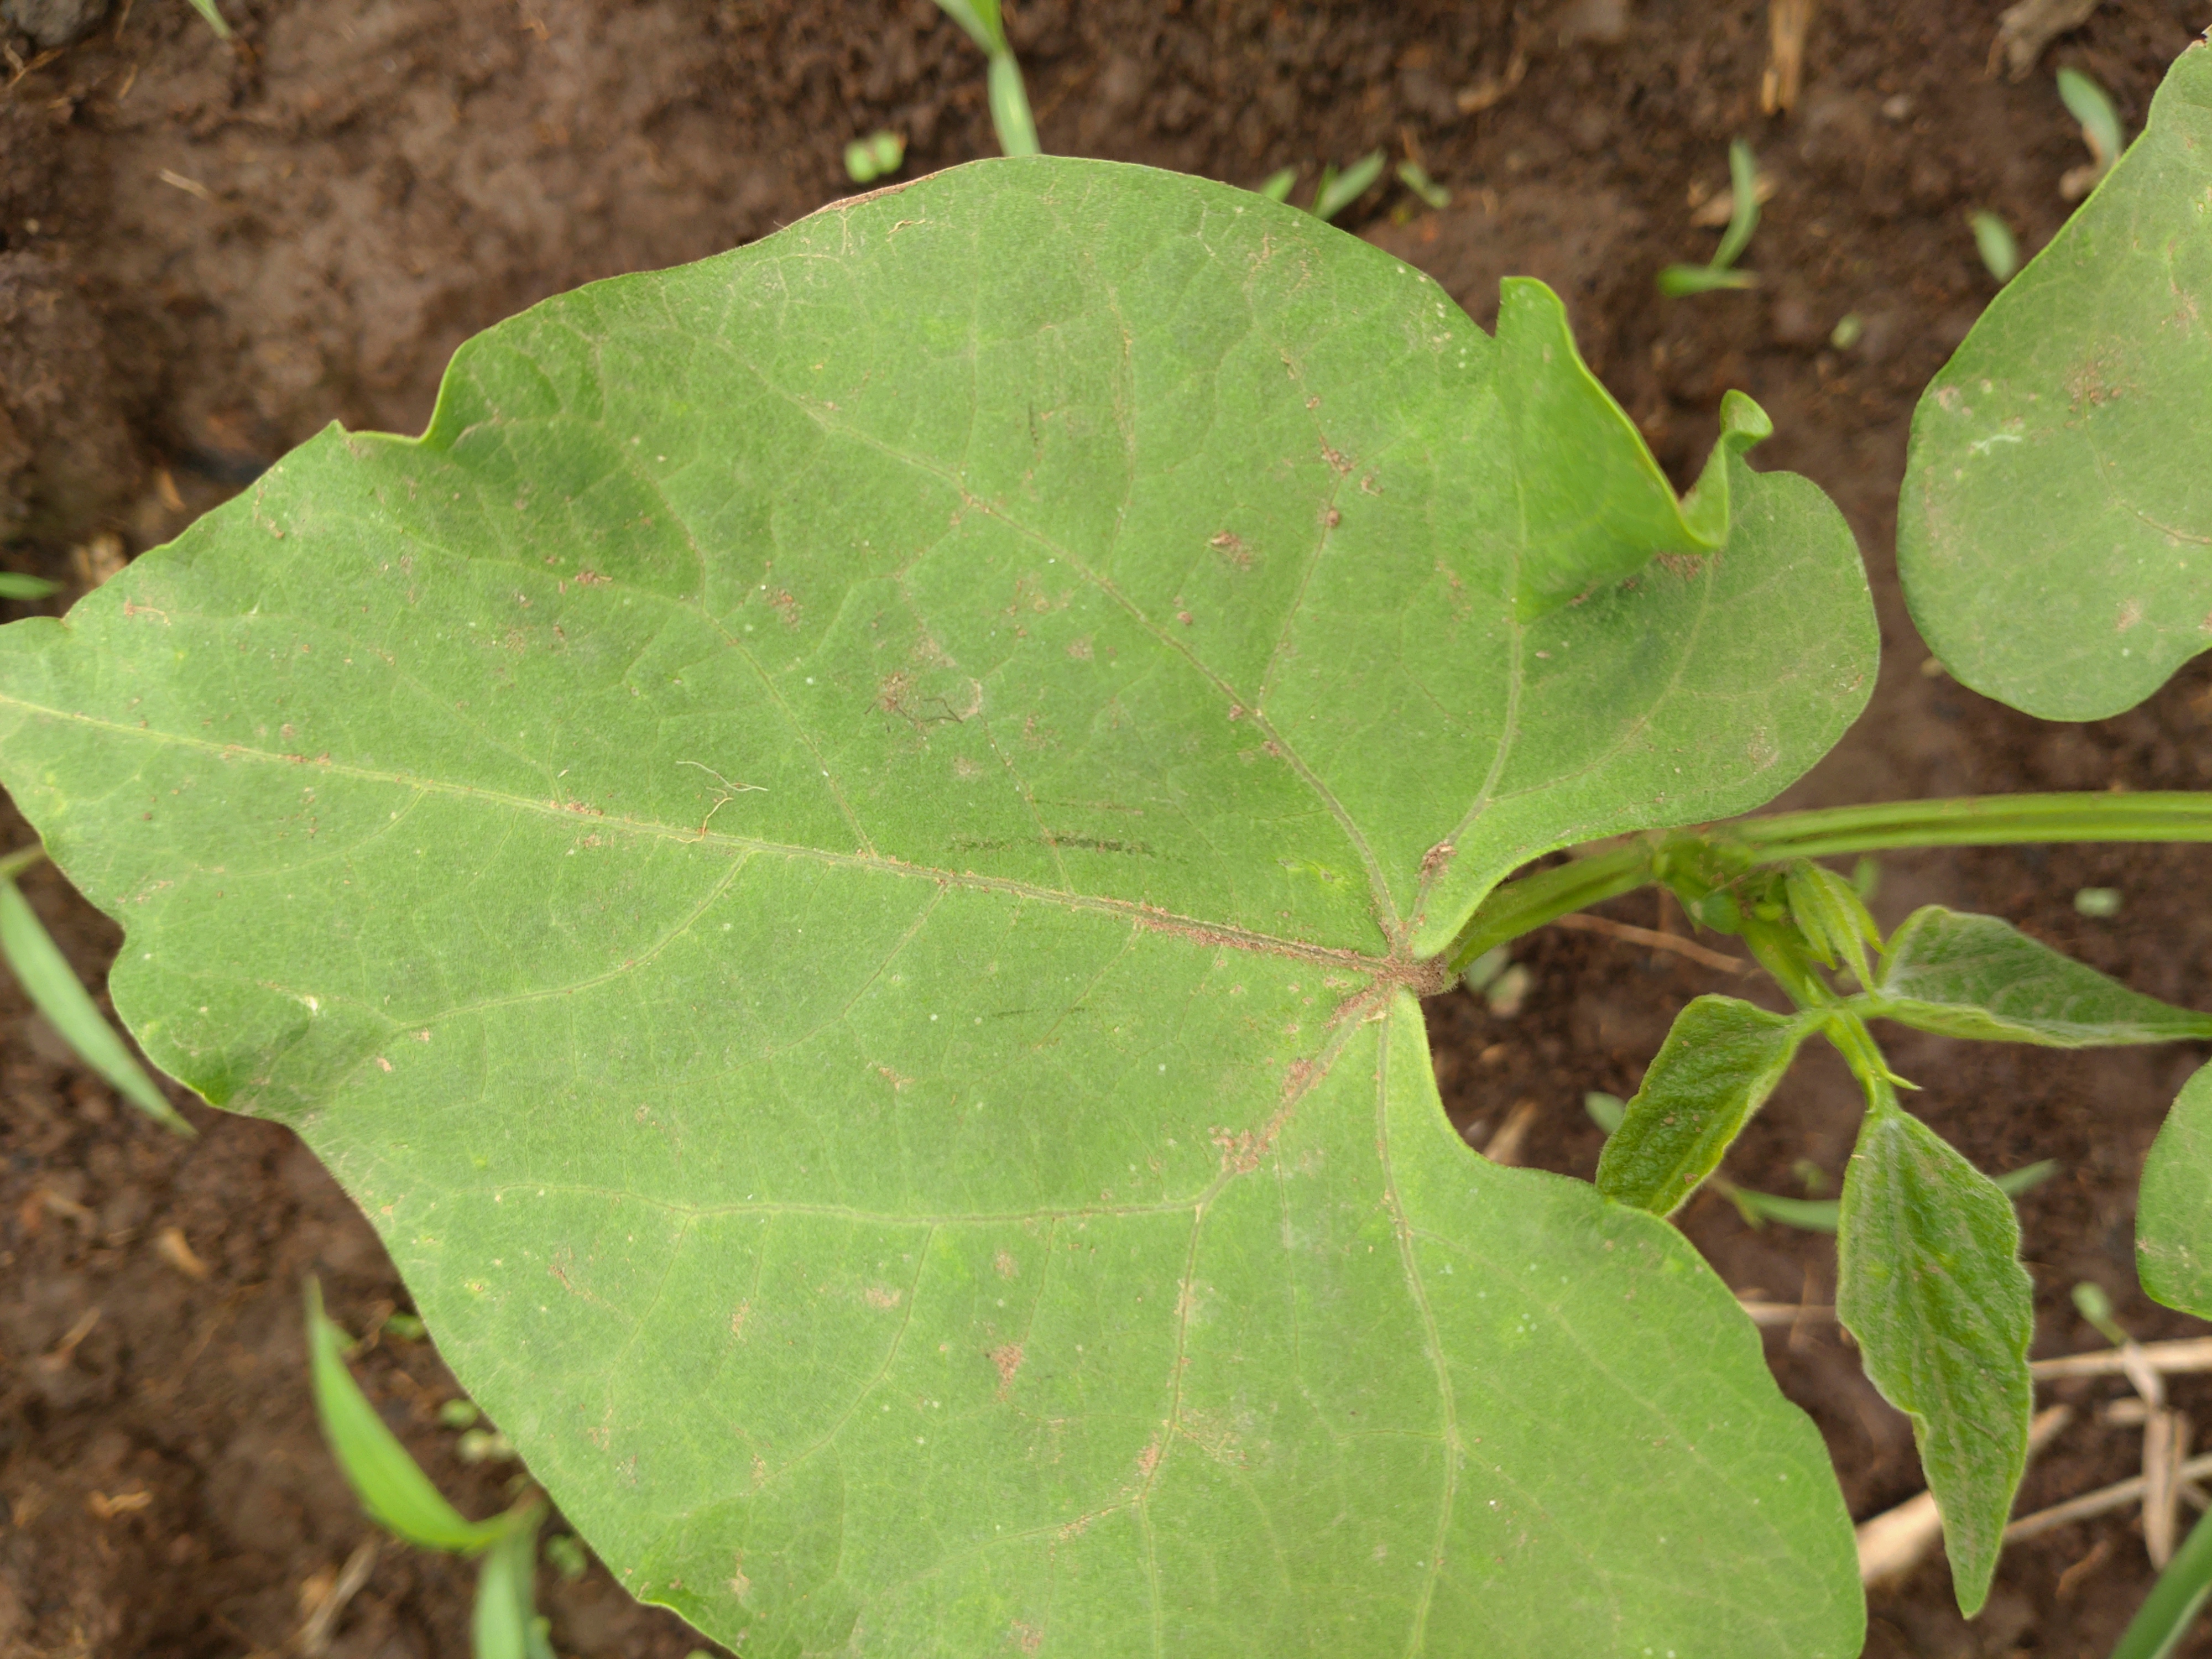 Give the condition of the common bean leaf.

healthy
